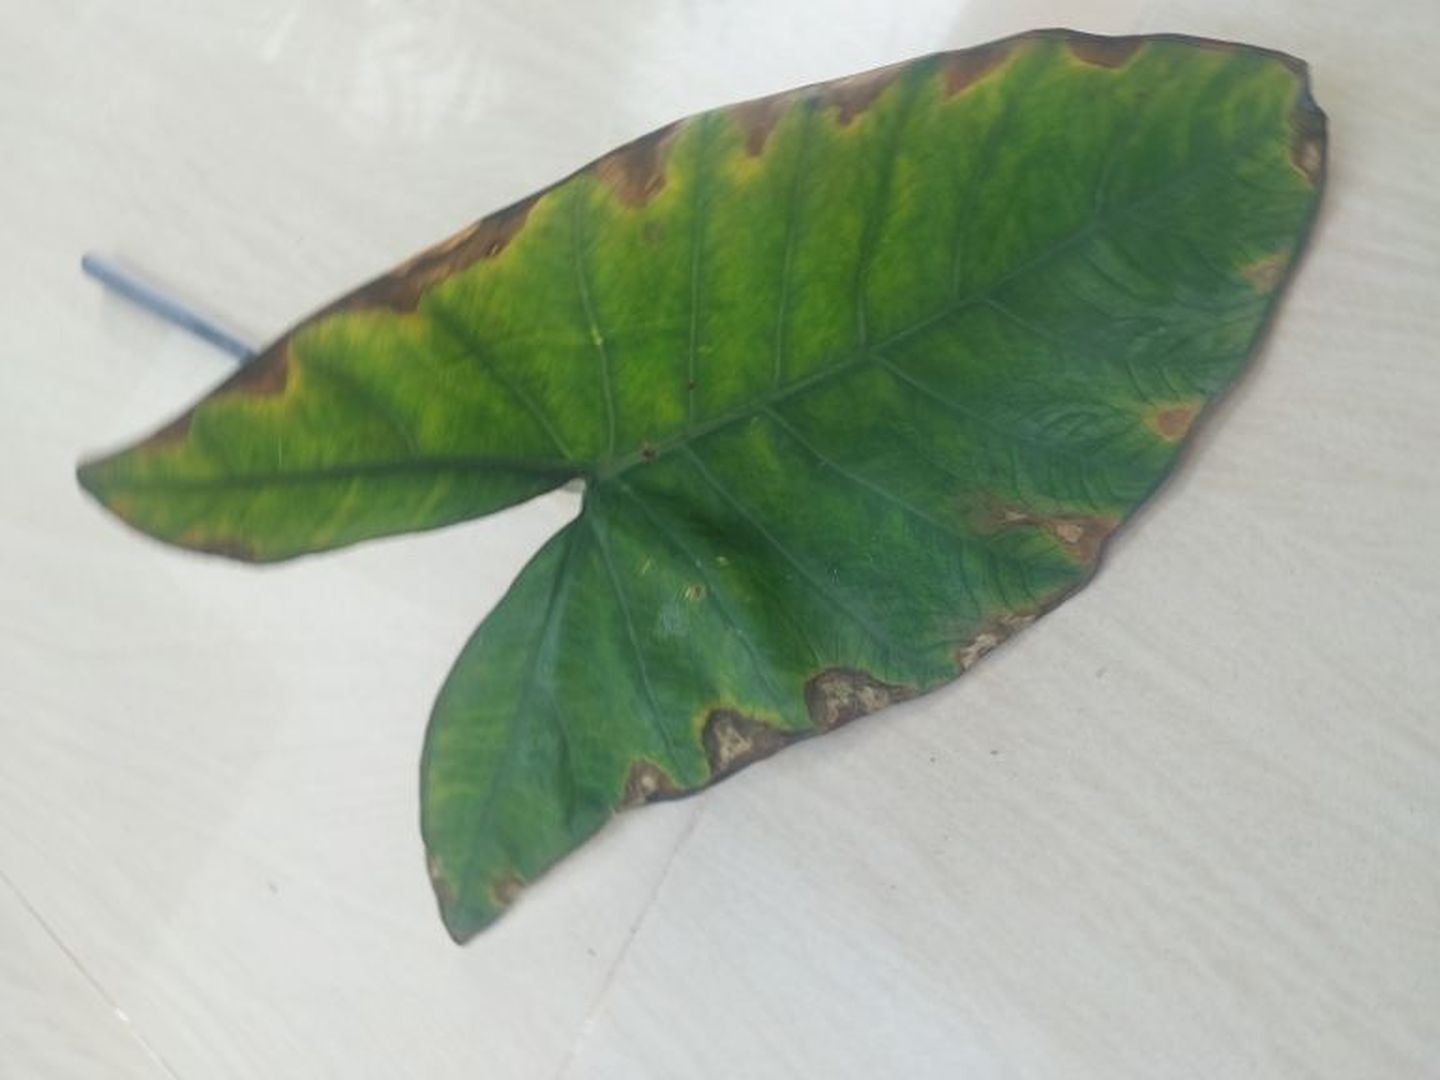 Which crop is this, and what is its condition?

taro, leaf blight
